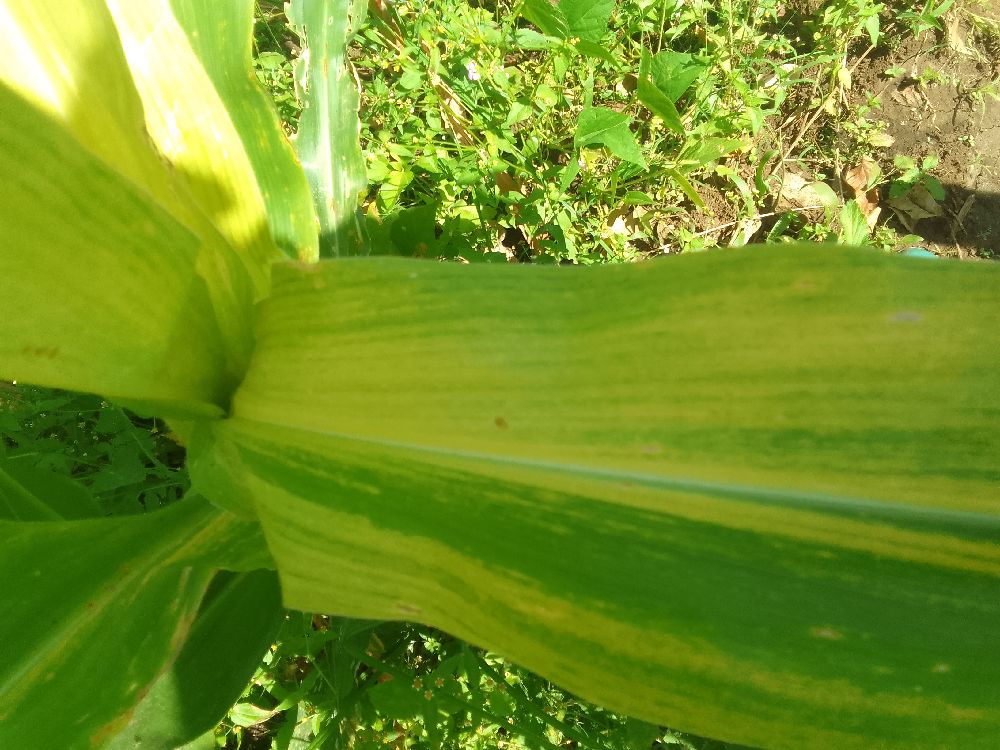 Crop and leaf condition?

maize, maize lethal necrosis
